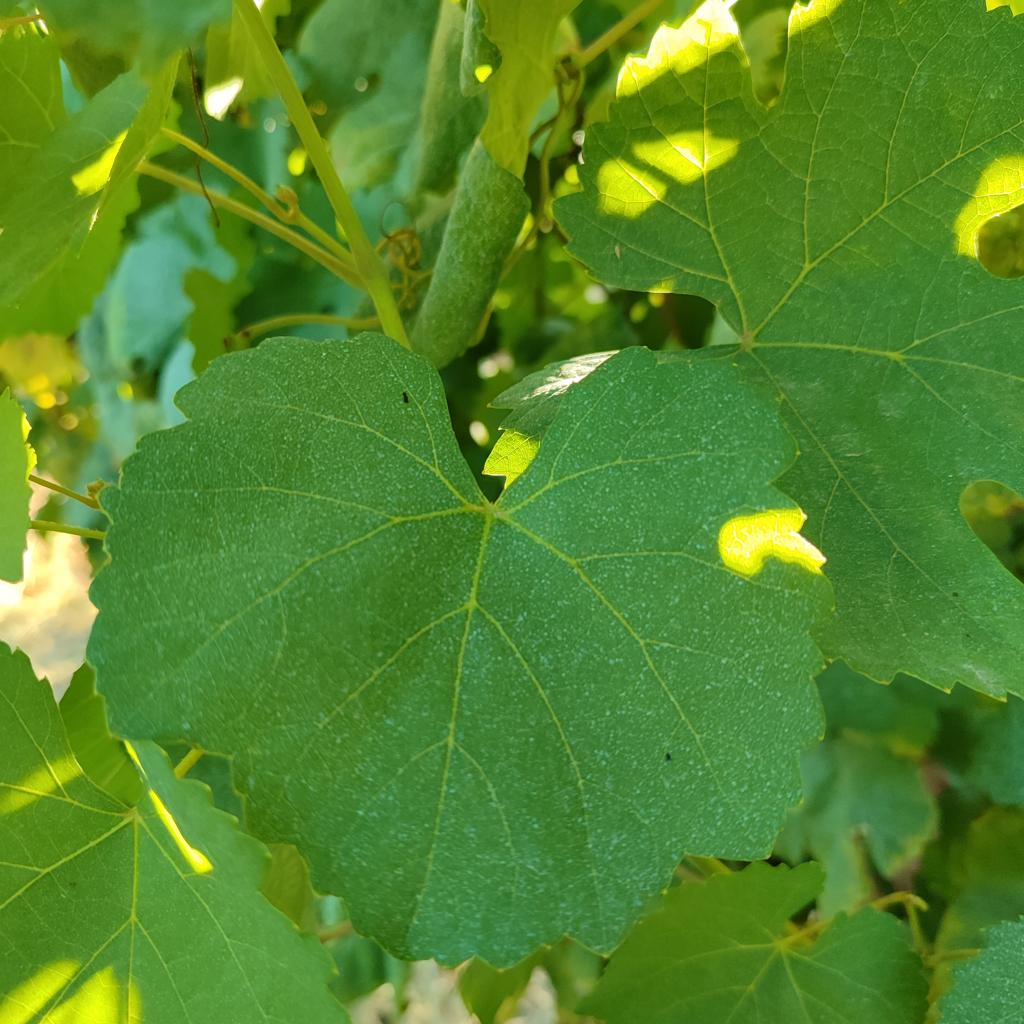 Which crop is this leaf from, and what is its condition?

grapevine, healthy
